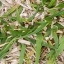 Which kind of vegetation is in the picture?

grass
